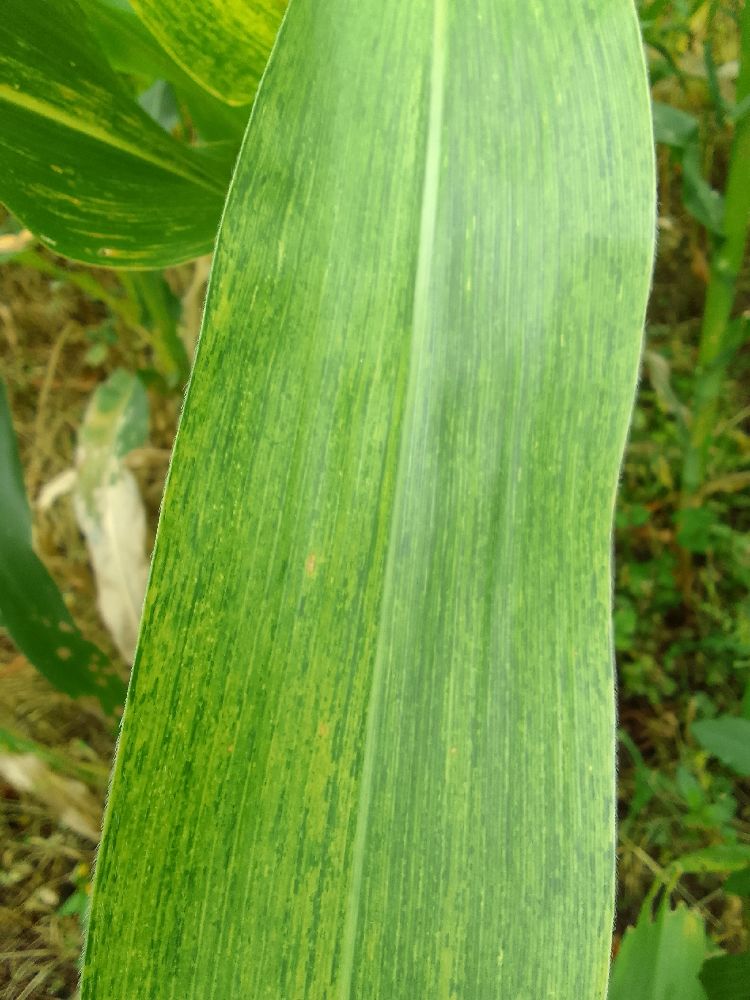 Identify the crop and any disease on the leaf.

maize, maize lethal necrosis
